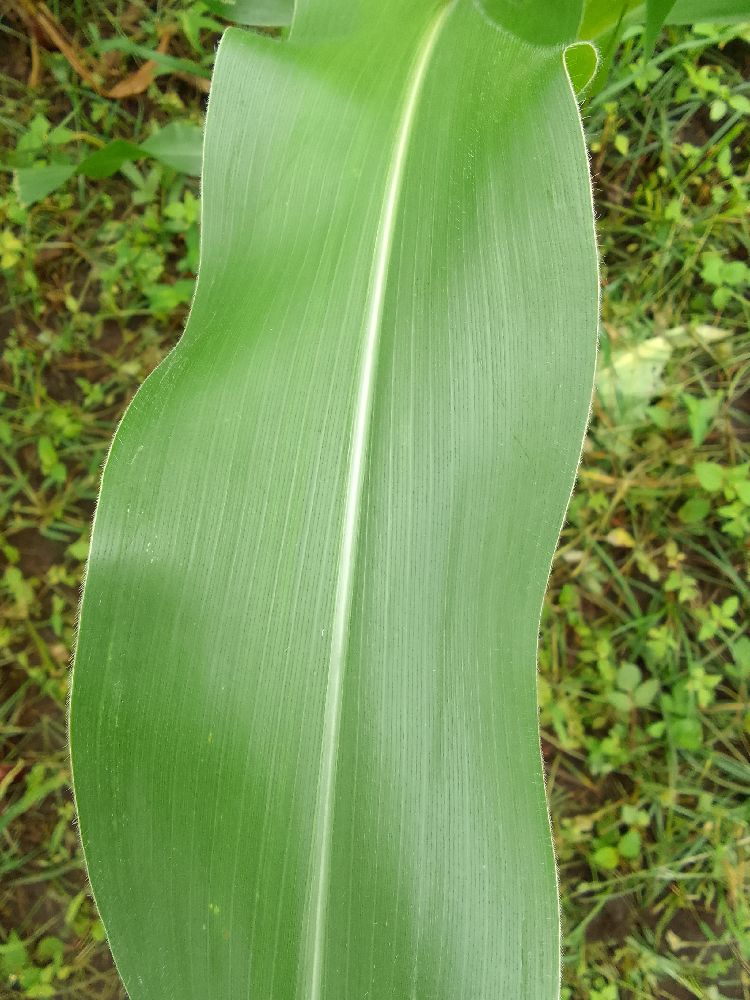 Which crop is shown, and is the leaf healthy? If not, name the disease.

maize, healthy
